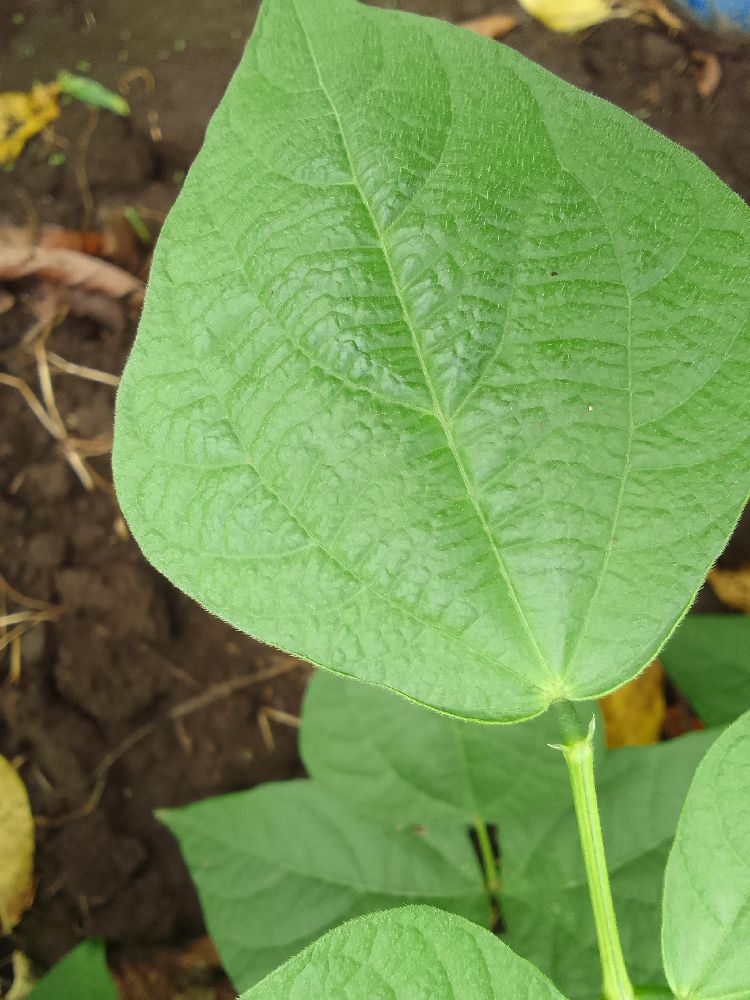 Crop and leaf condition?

common bean, healthy
